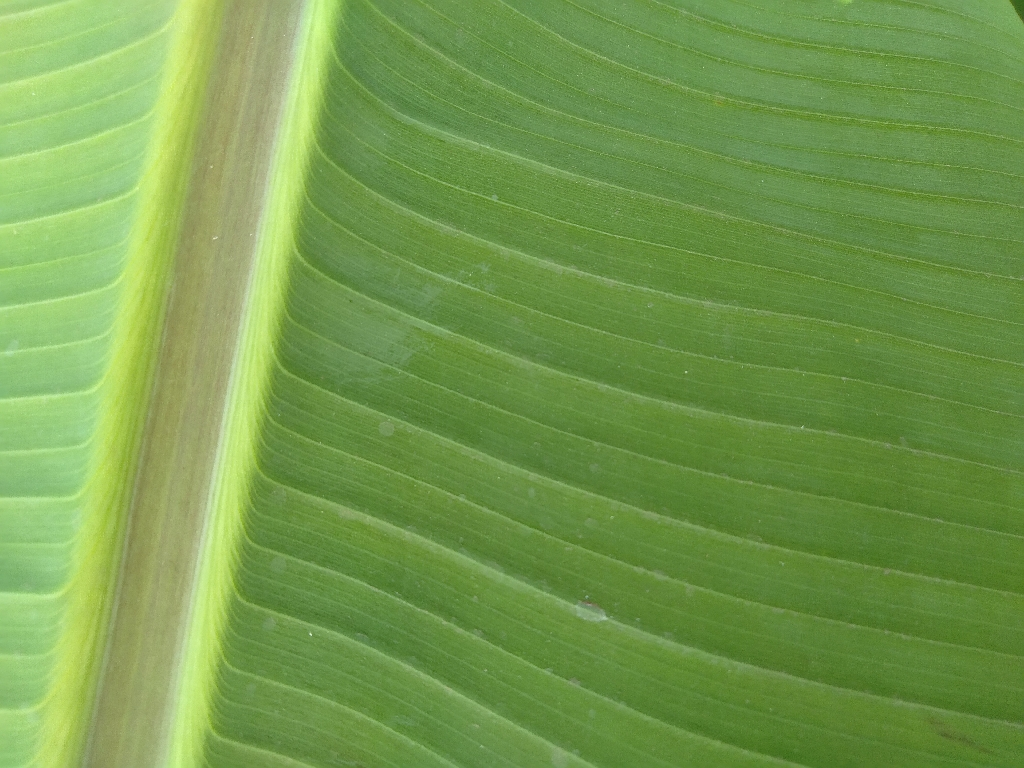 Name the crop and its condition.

banana, healthy
